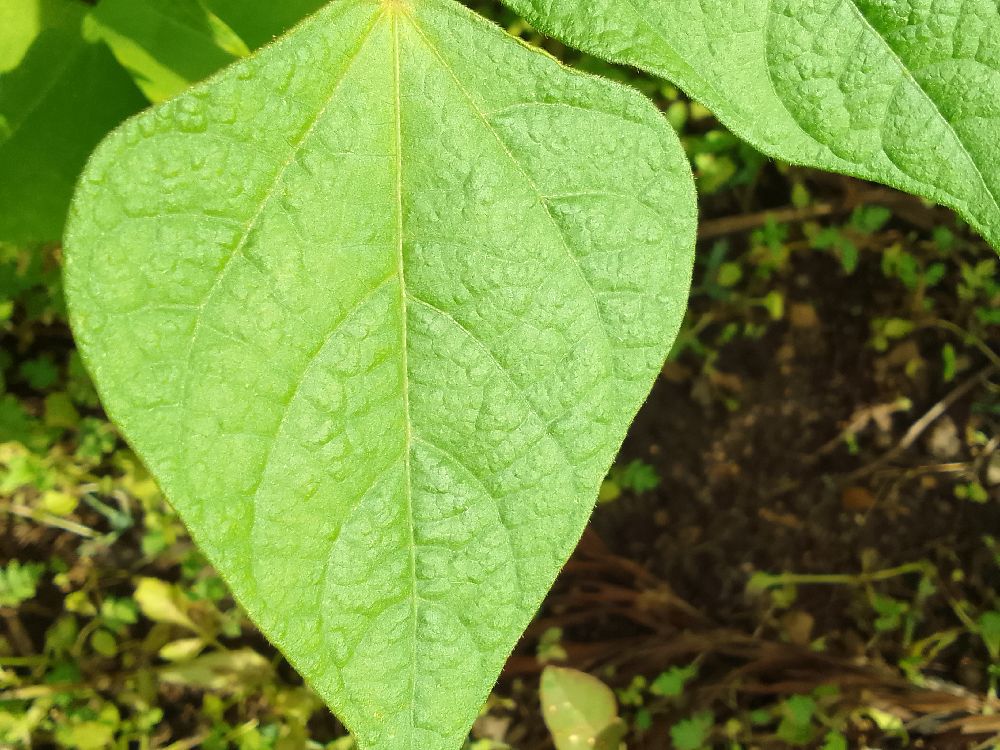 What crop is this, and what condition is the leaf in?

common bean, healthy
